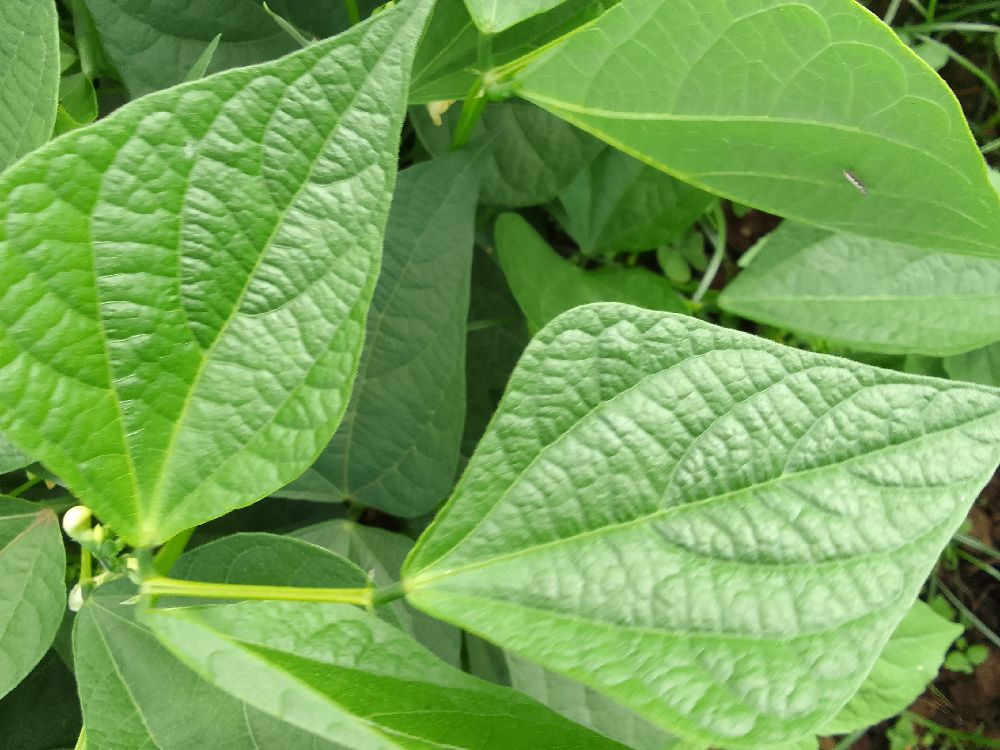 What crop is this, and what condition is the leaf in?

common bean, healthy
